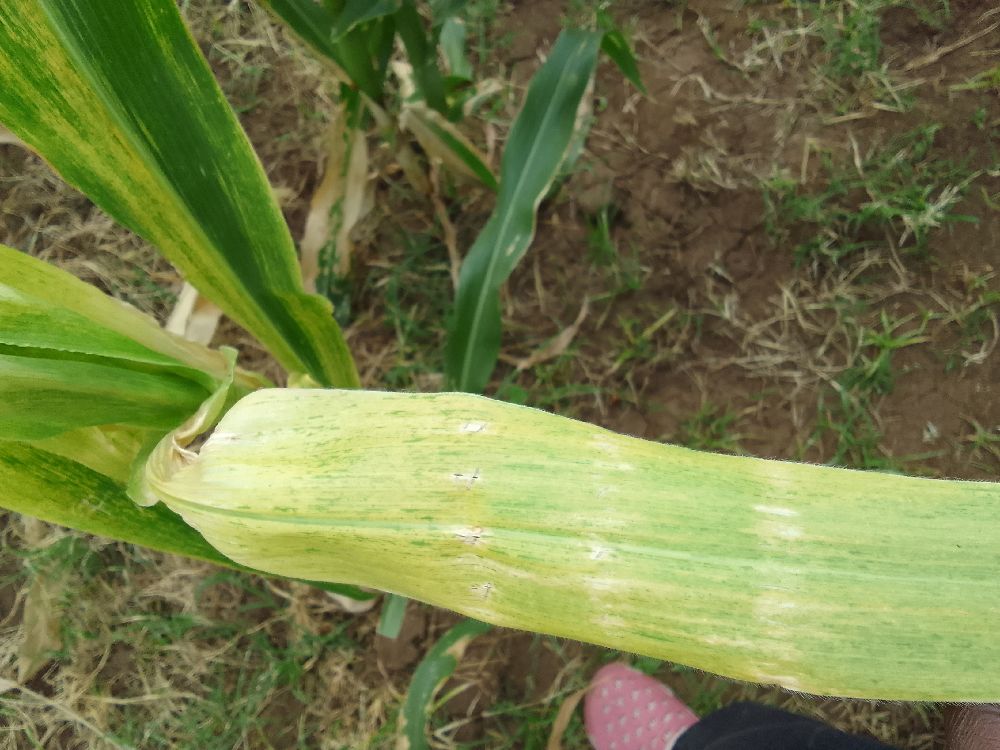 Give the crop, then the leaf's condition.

maize, maize lethal necrosis
